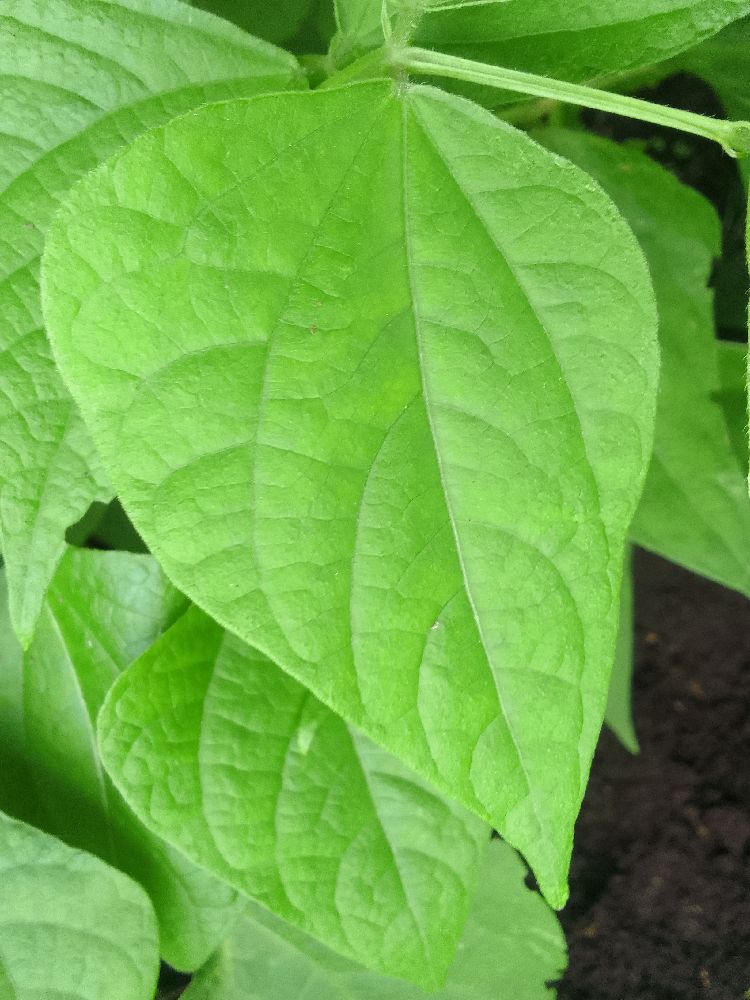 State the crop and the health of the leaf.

common bean, healthy
